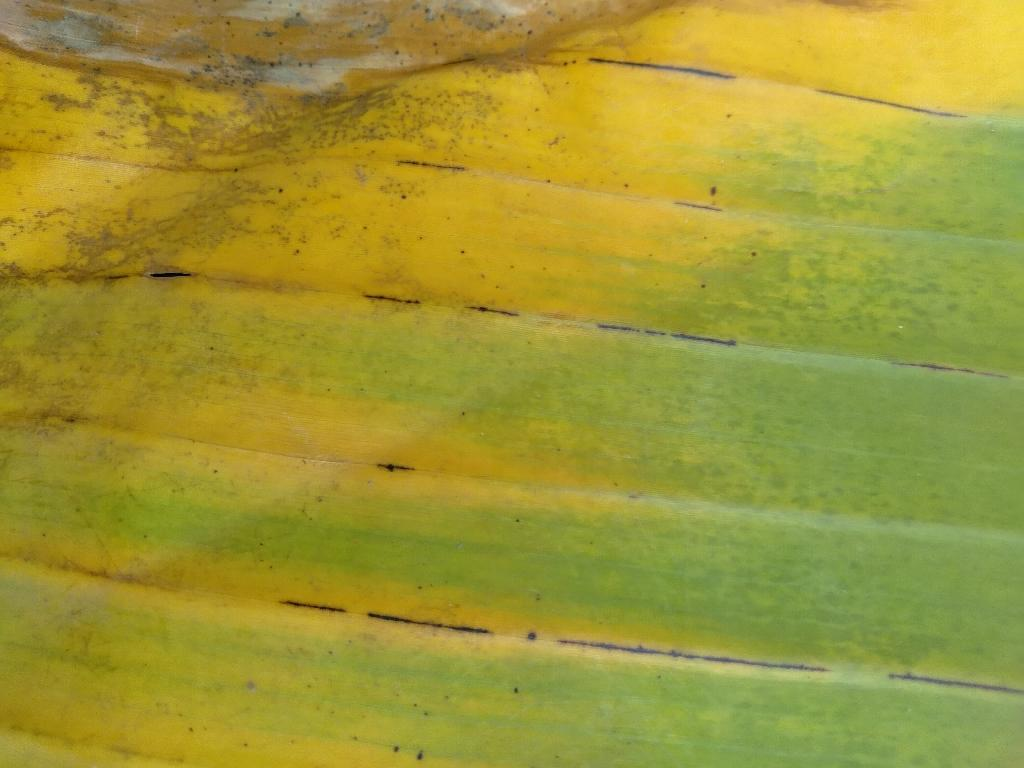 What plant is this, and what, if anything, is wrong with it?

banana, fusarium wilt race 1
